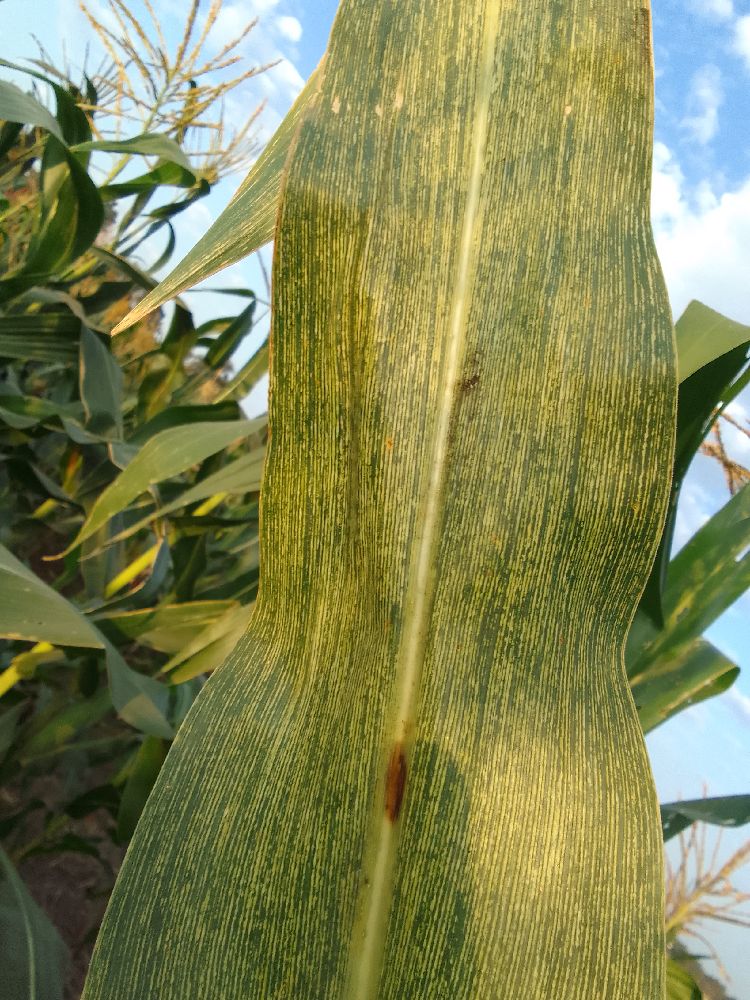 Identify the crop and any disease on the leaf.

maize, maize streak virus
